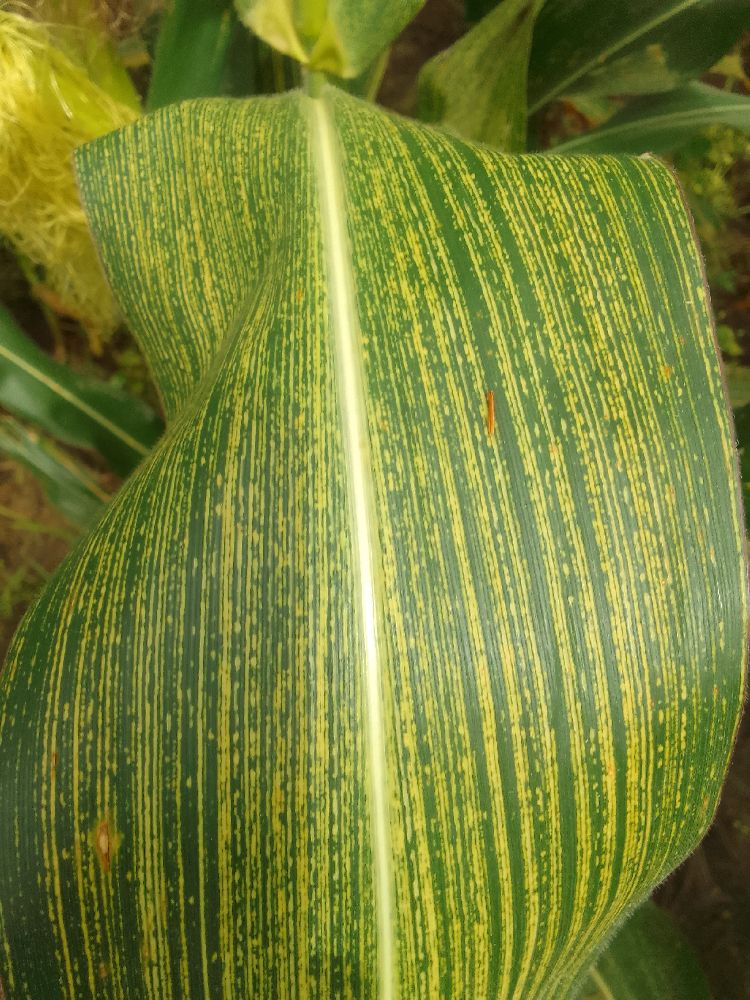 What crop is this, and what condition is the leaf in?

maize, maize streak virus
